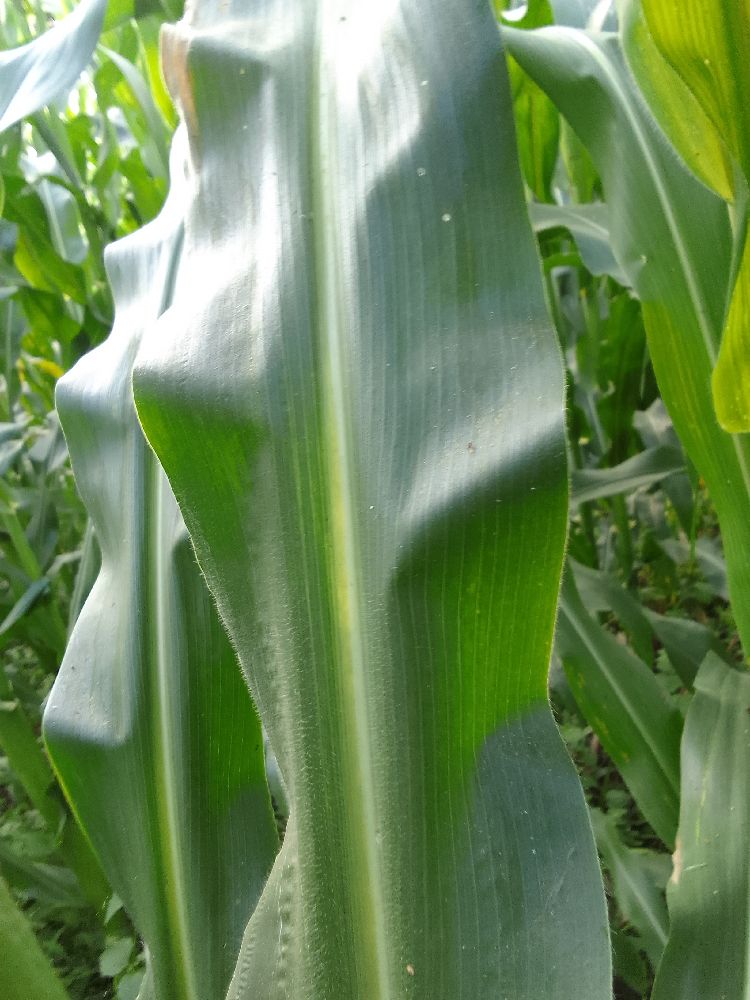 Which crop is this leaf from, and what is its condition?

maize, healthy
